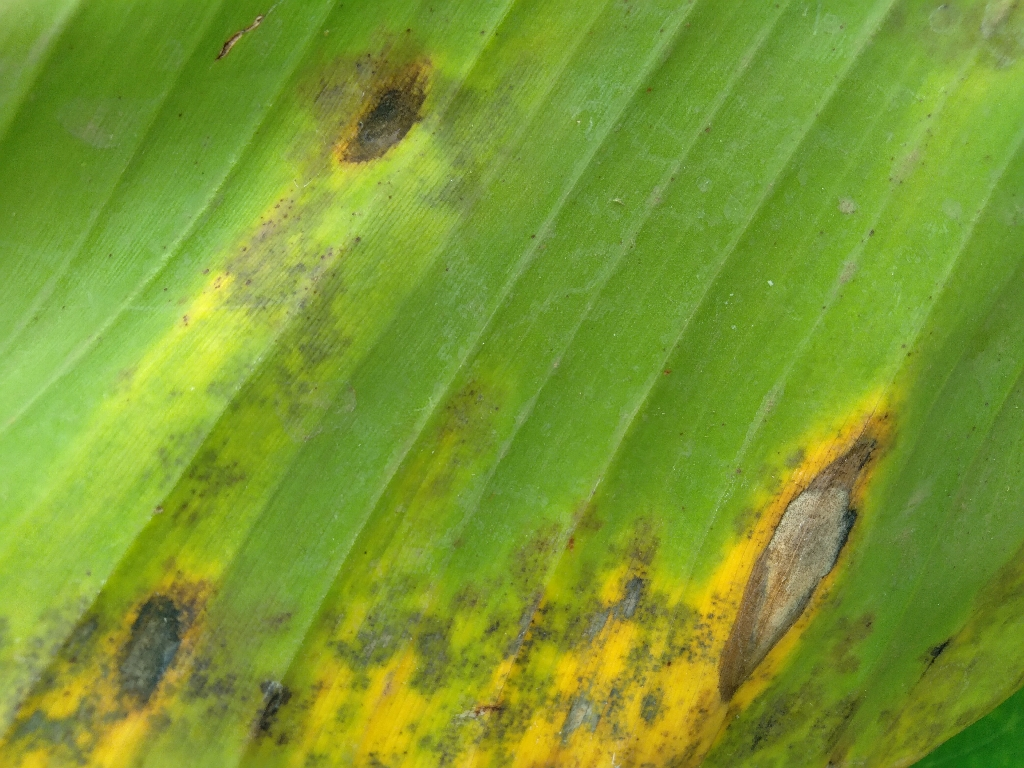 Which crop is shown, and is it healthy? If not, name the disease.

banana, black sigatoka
